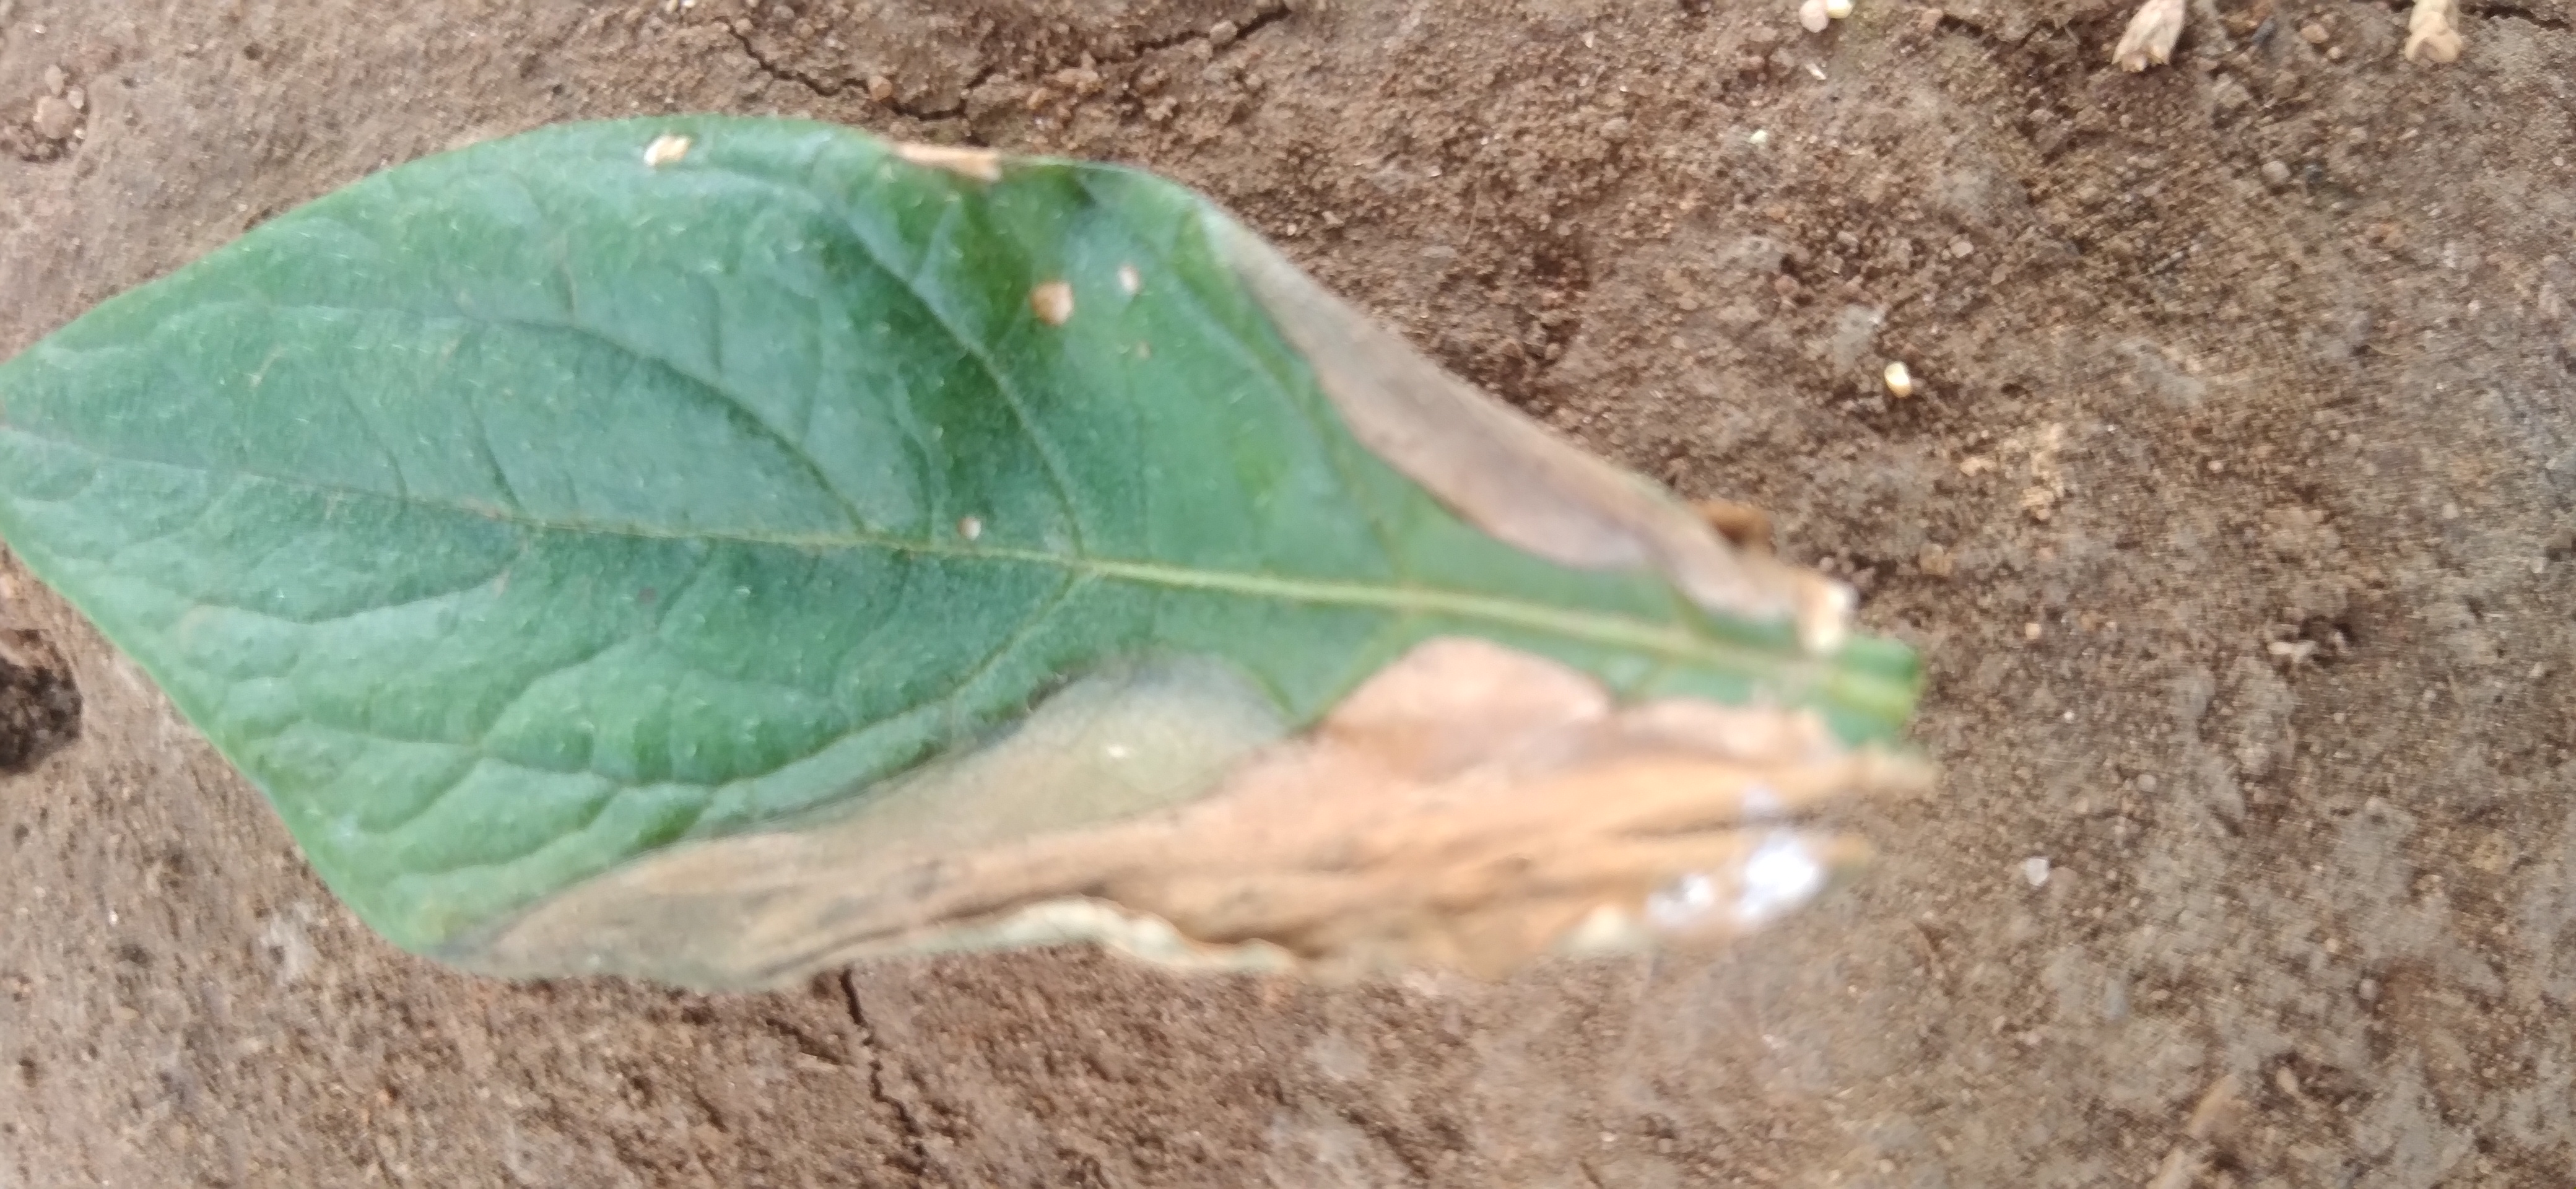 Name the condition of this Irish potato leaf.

early blight
